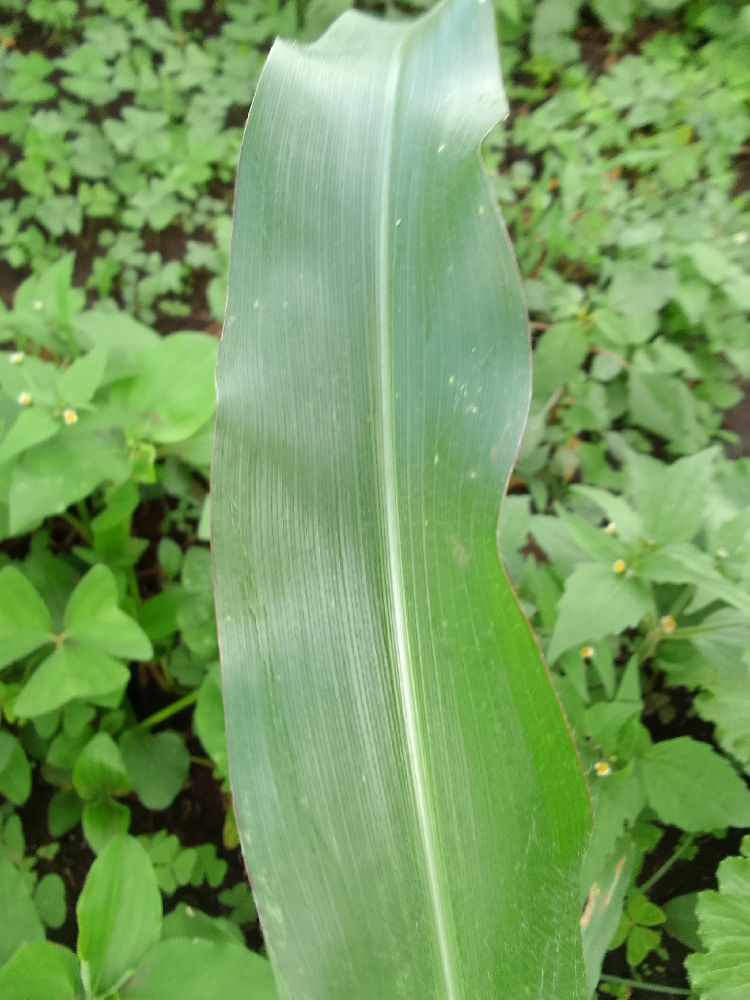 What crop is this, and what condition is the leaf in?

maize, healthy
